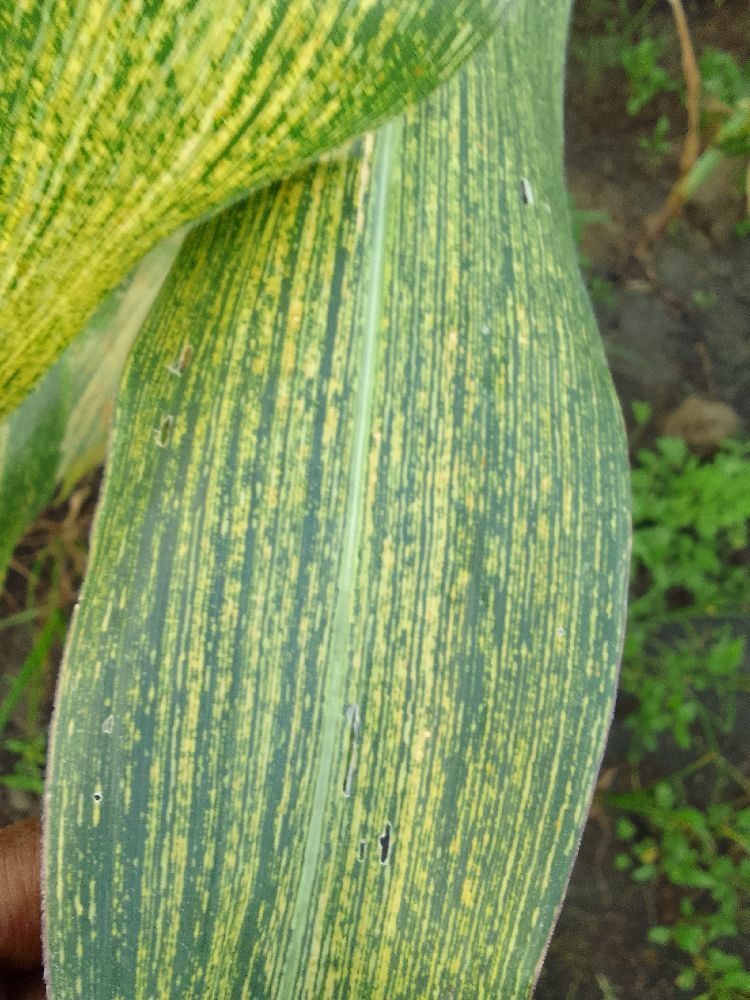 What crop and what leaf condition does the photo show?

maize, maize streak virus
